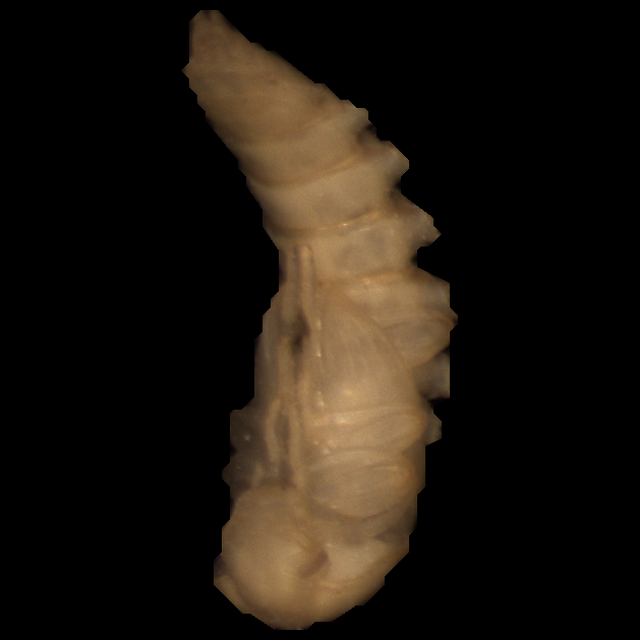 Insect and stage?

mealworm pupa
